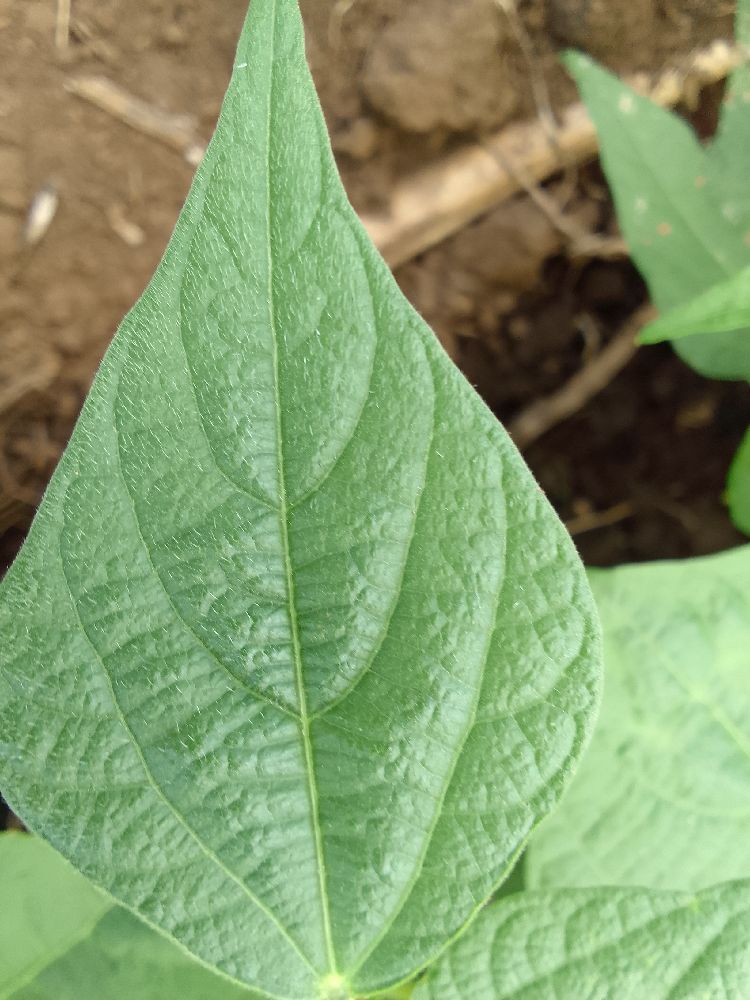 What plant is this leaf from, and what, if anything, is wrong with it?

common bean, healthy
